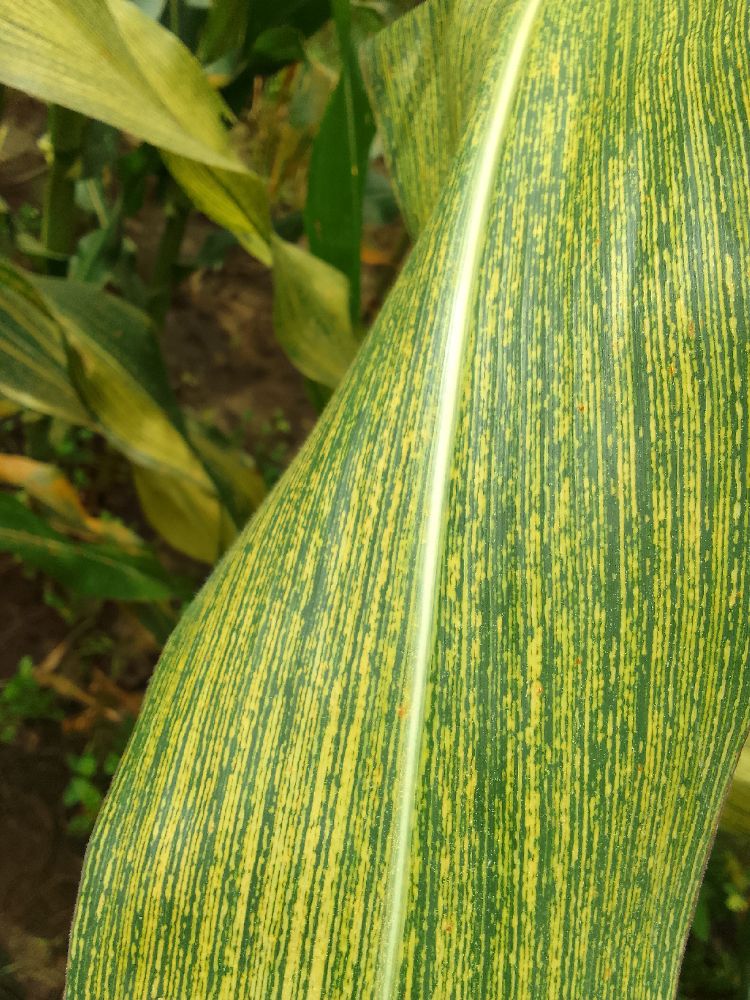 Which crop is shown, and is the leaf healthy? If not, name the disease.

maize, maize streak virus
